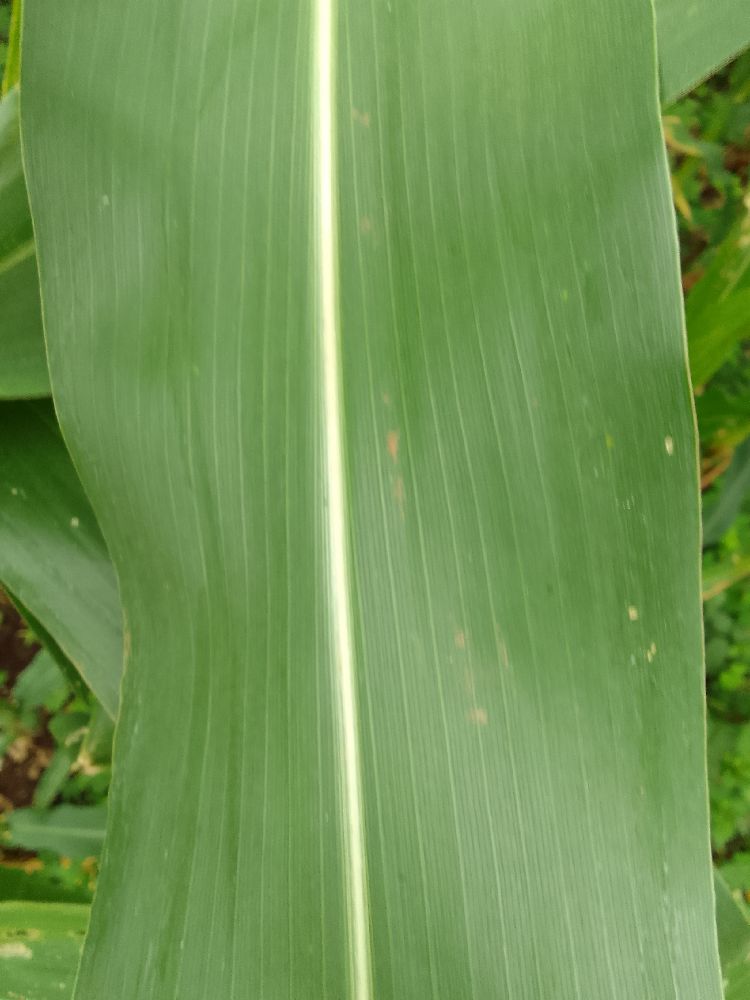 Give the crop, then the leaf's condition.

maize, healthy
